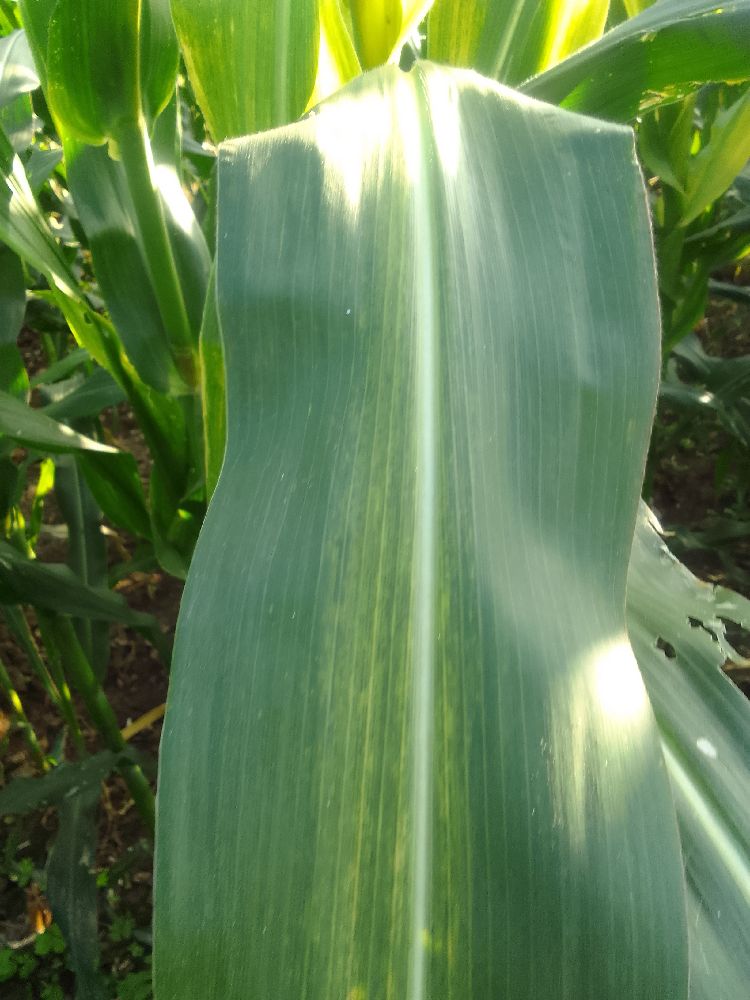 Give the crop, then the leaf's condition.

maize, maize lethal necrosis
